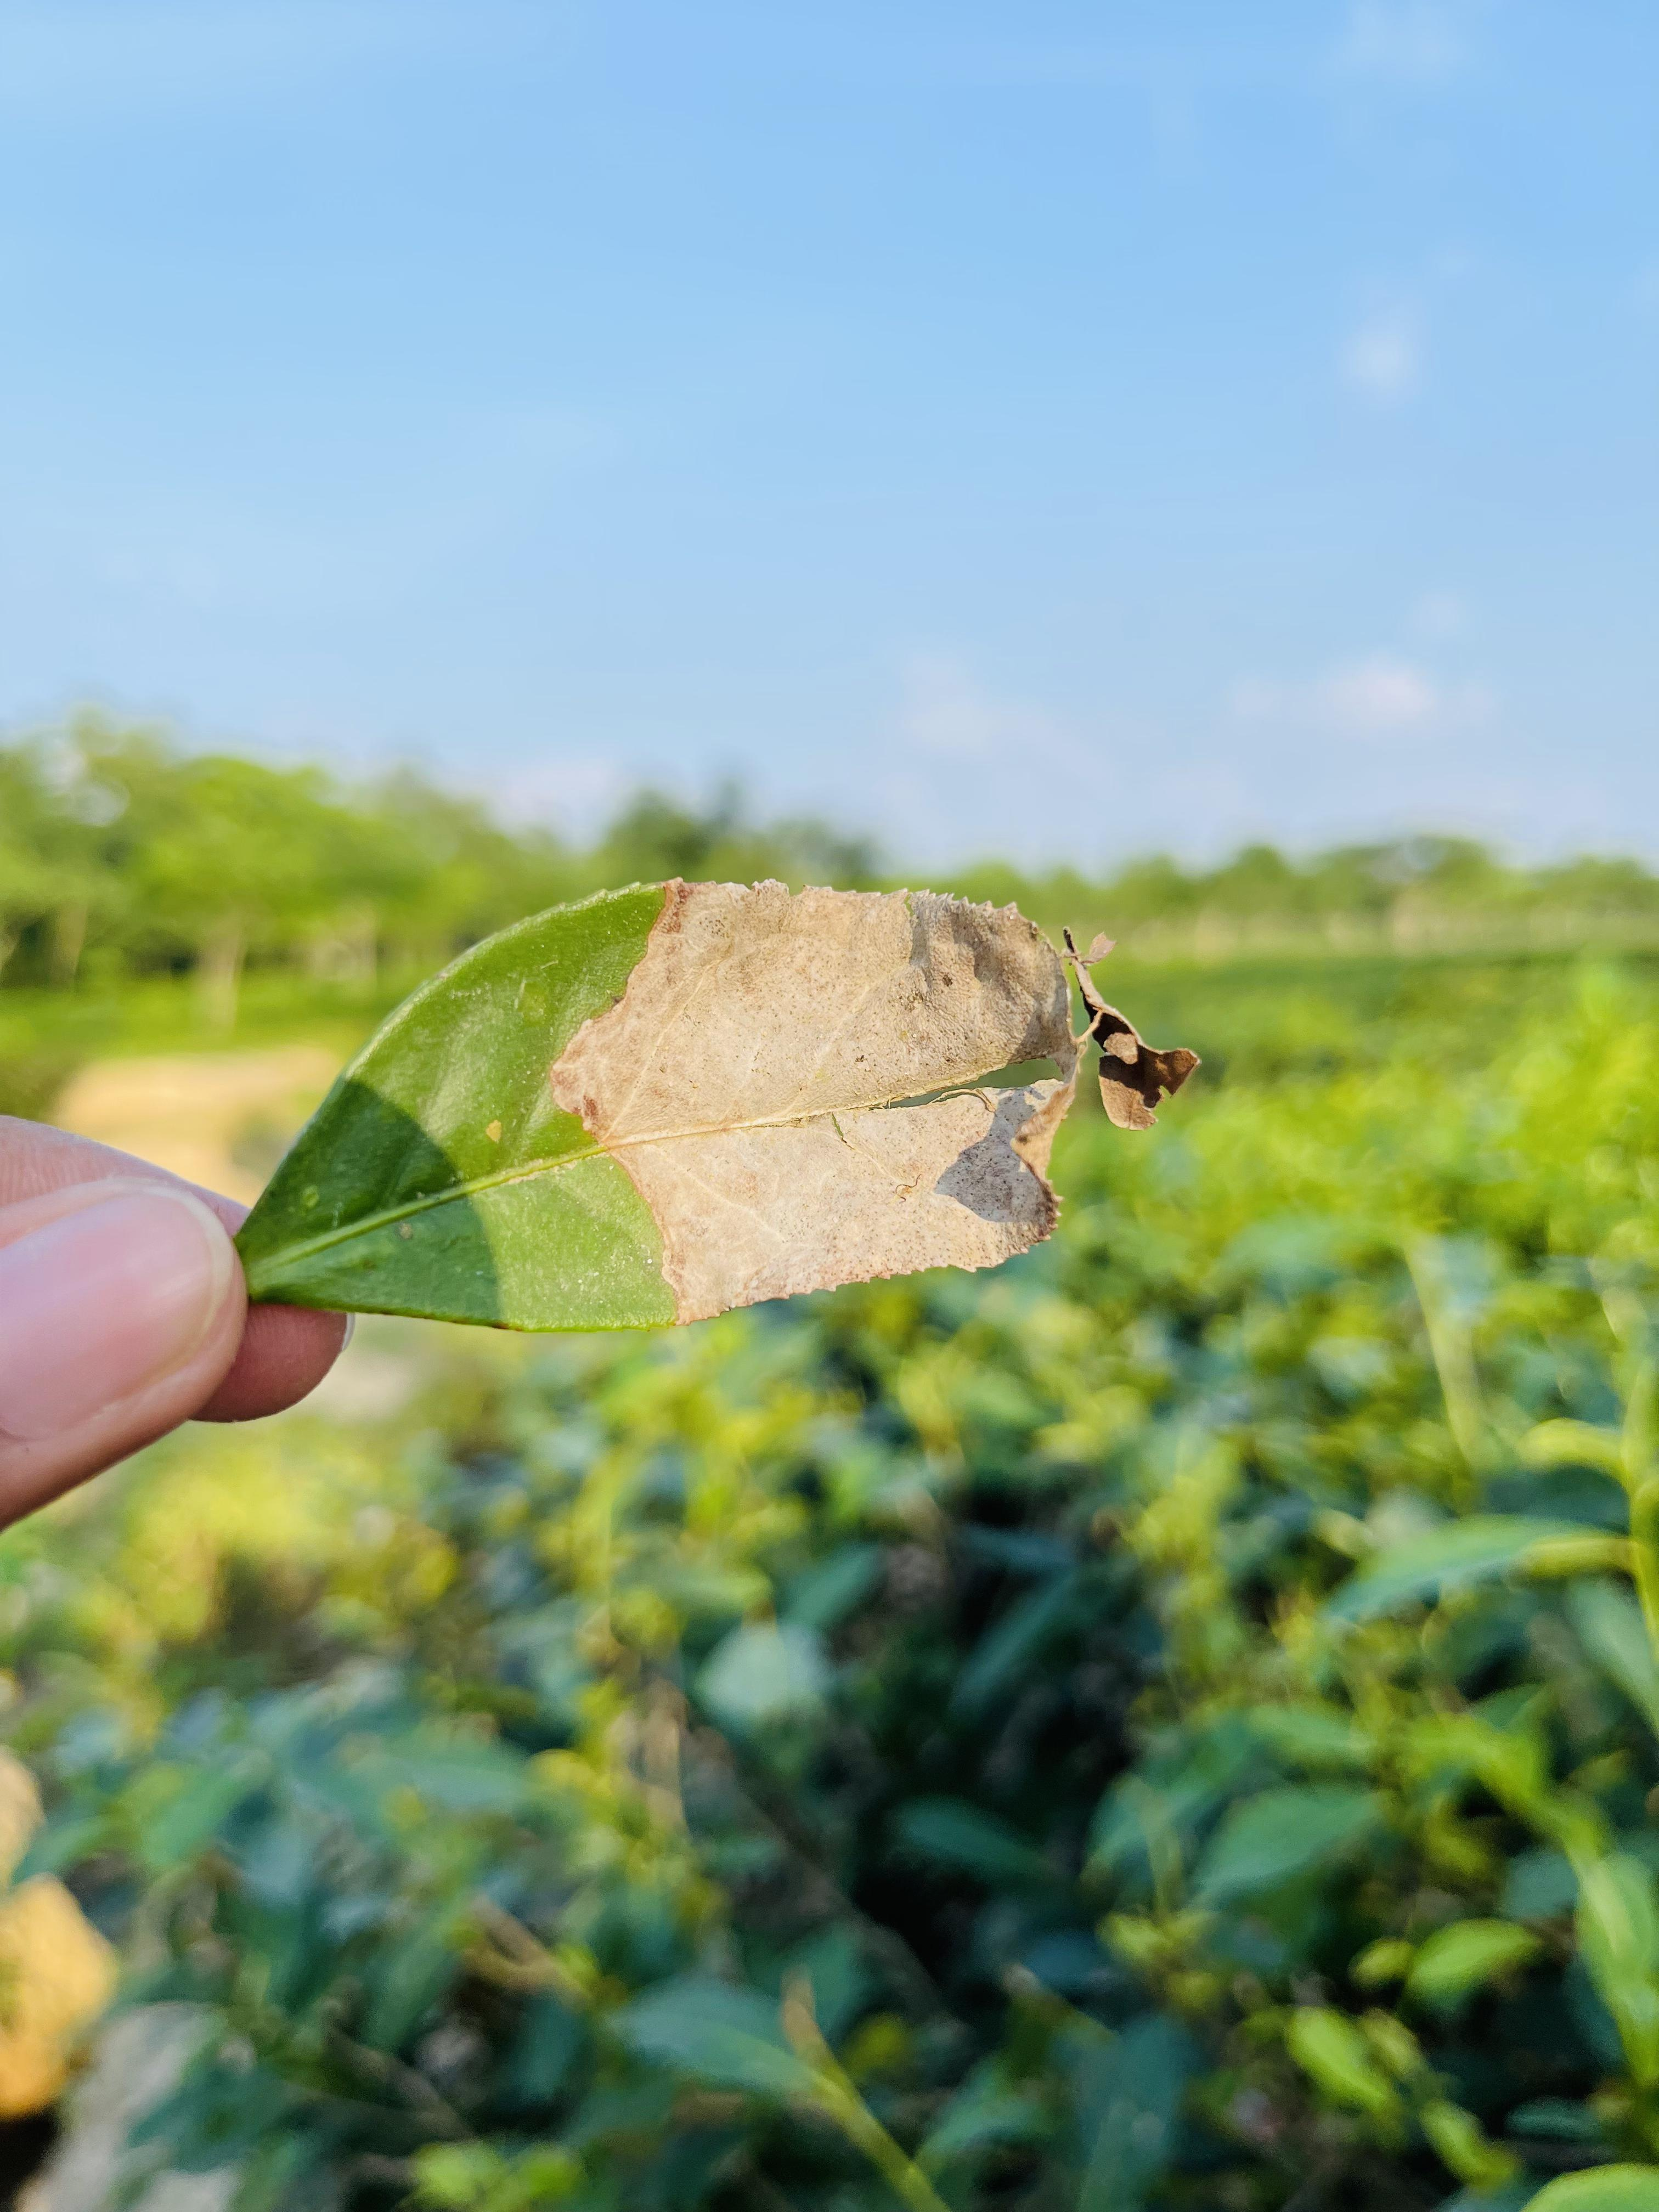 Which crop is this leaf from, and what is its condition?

tea, blight
